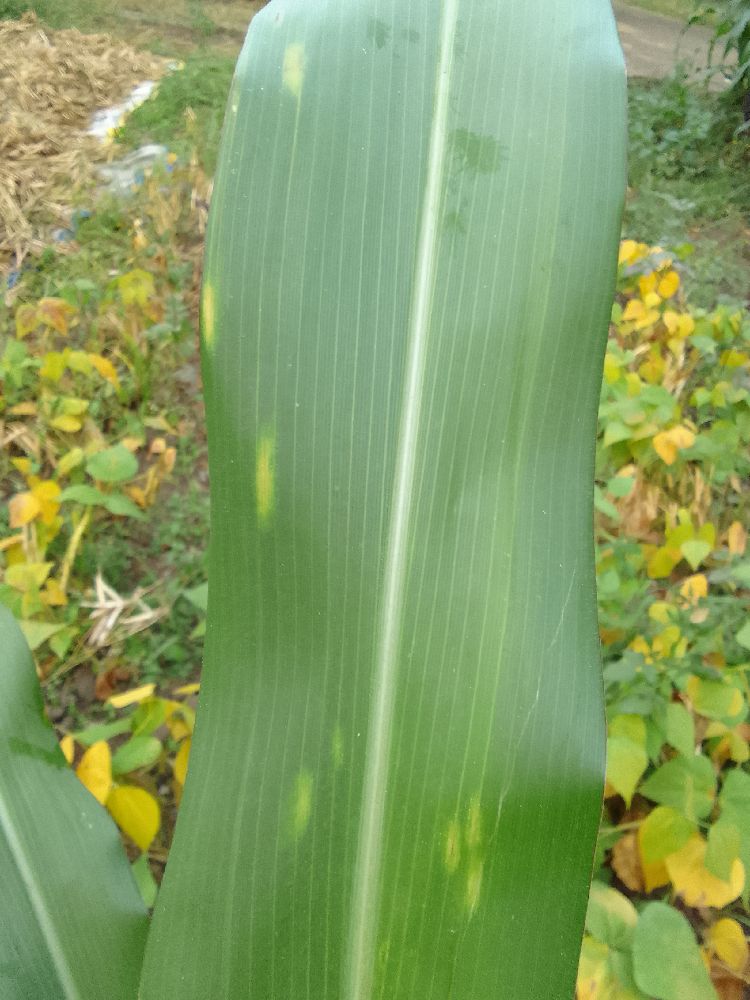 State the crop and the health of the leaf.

maize, healthy
